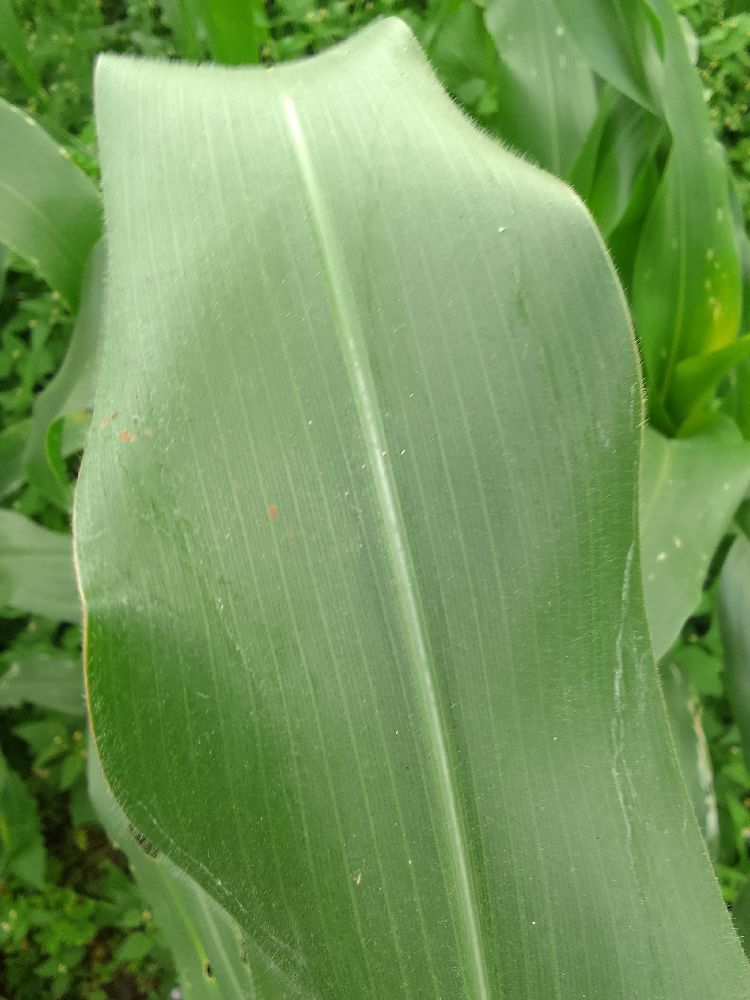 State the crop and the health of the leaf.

maize, healthy
